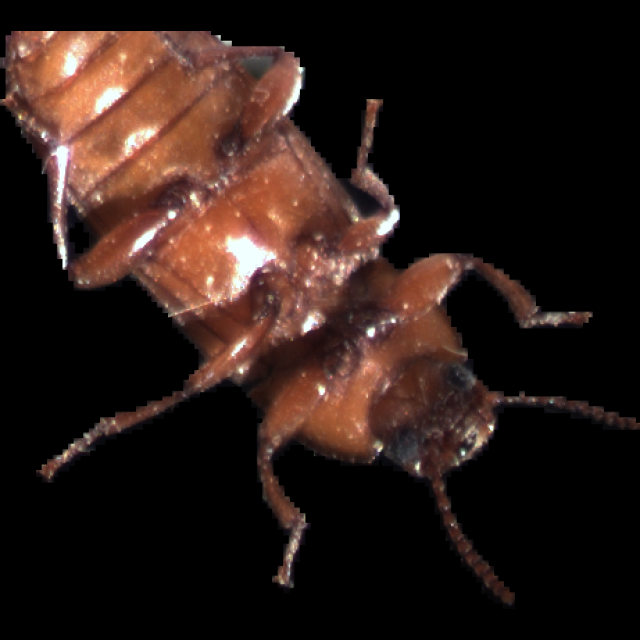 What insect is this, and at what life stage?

mealworm beetle
